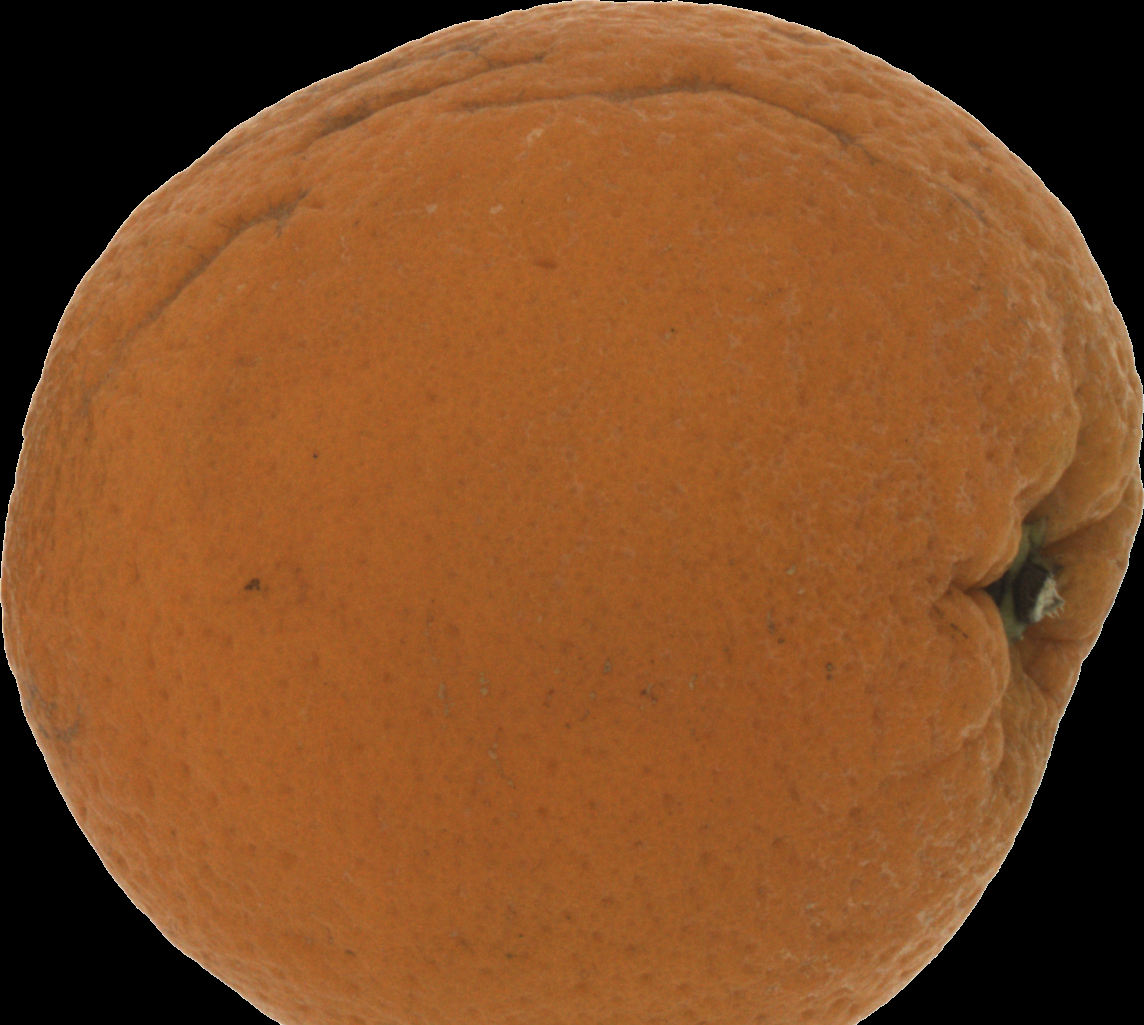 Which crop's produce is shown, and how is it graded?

orange, bad
